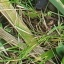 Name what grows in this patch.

grass
